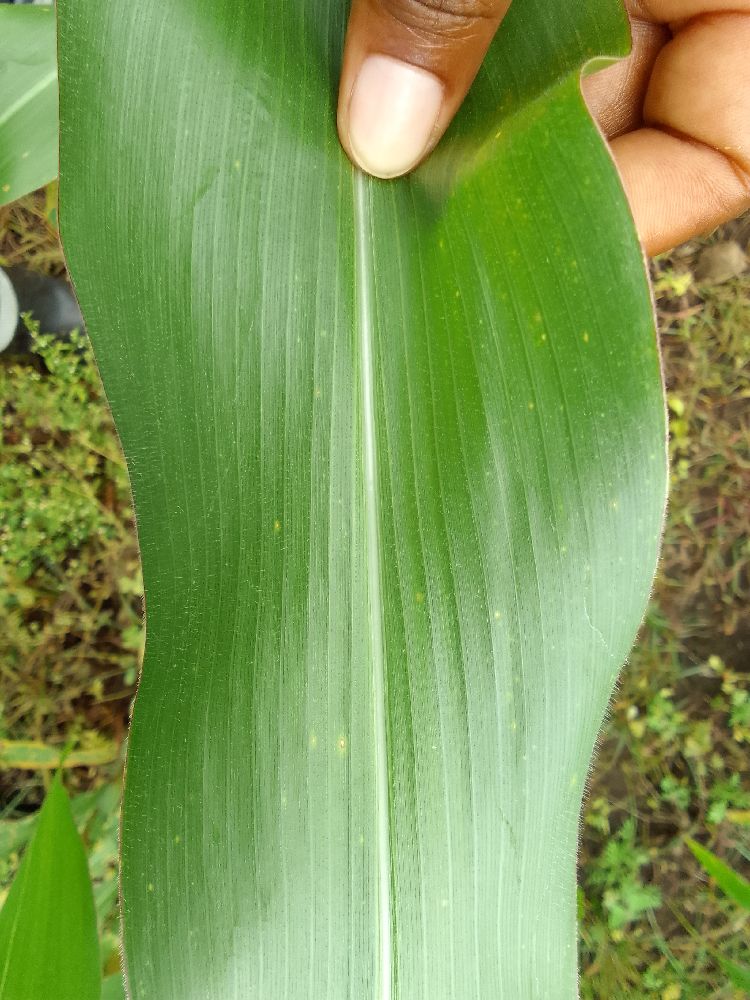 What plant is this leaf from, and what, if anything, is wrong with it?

maize, healthy
